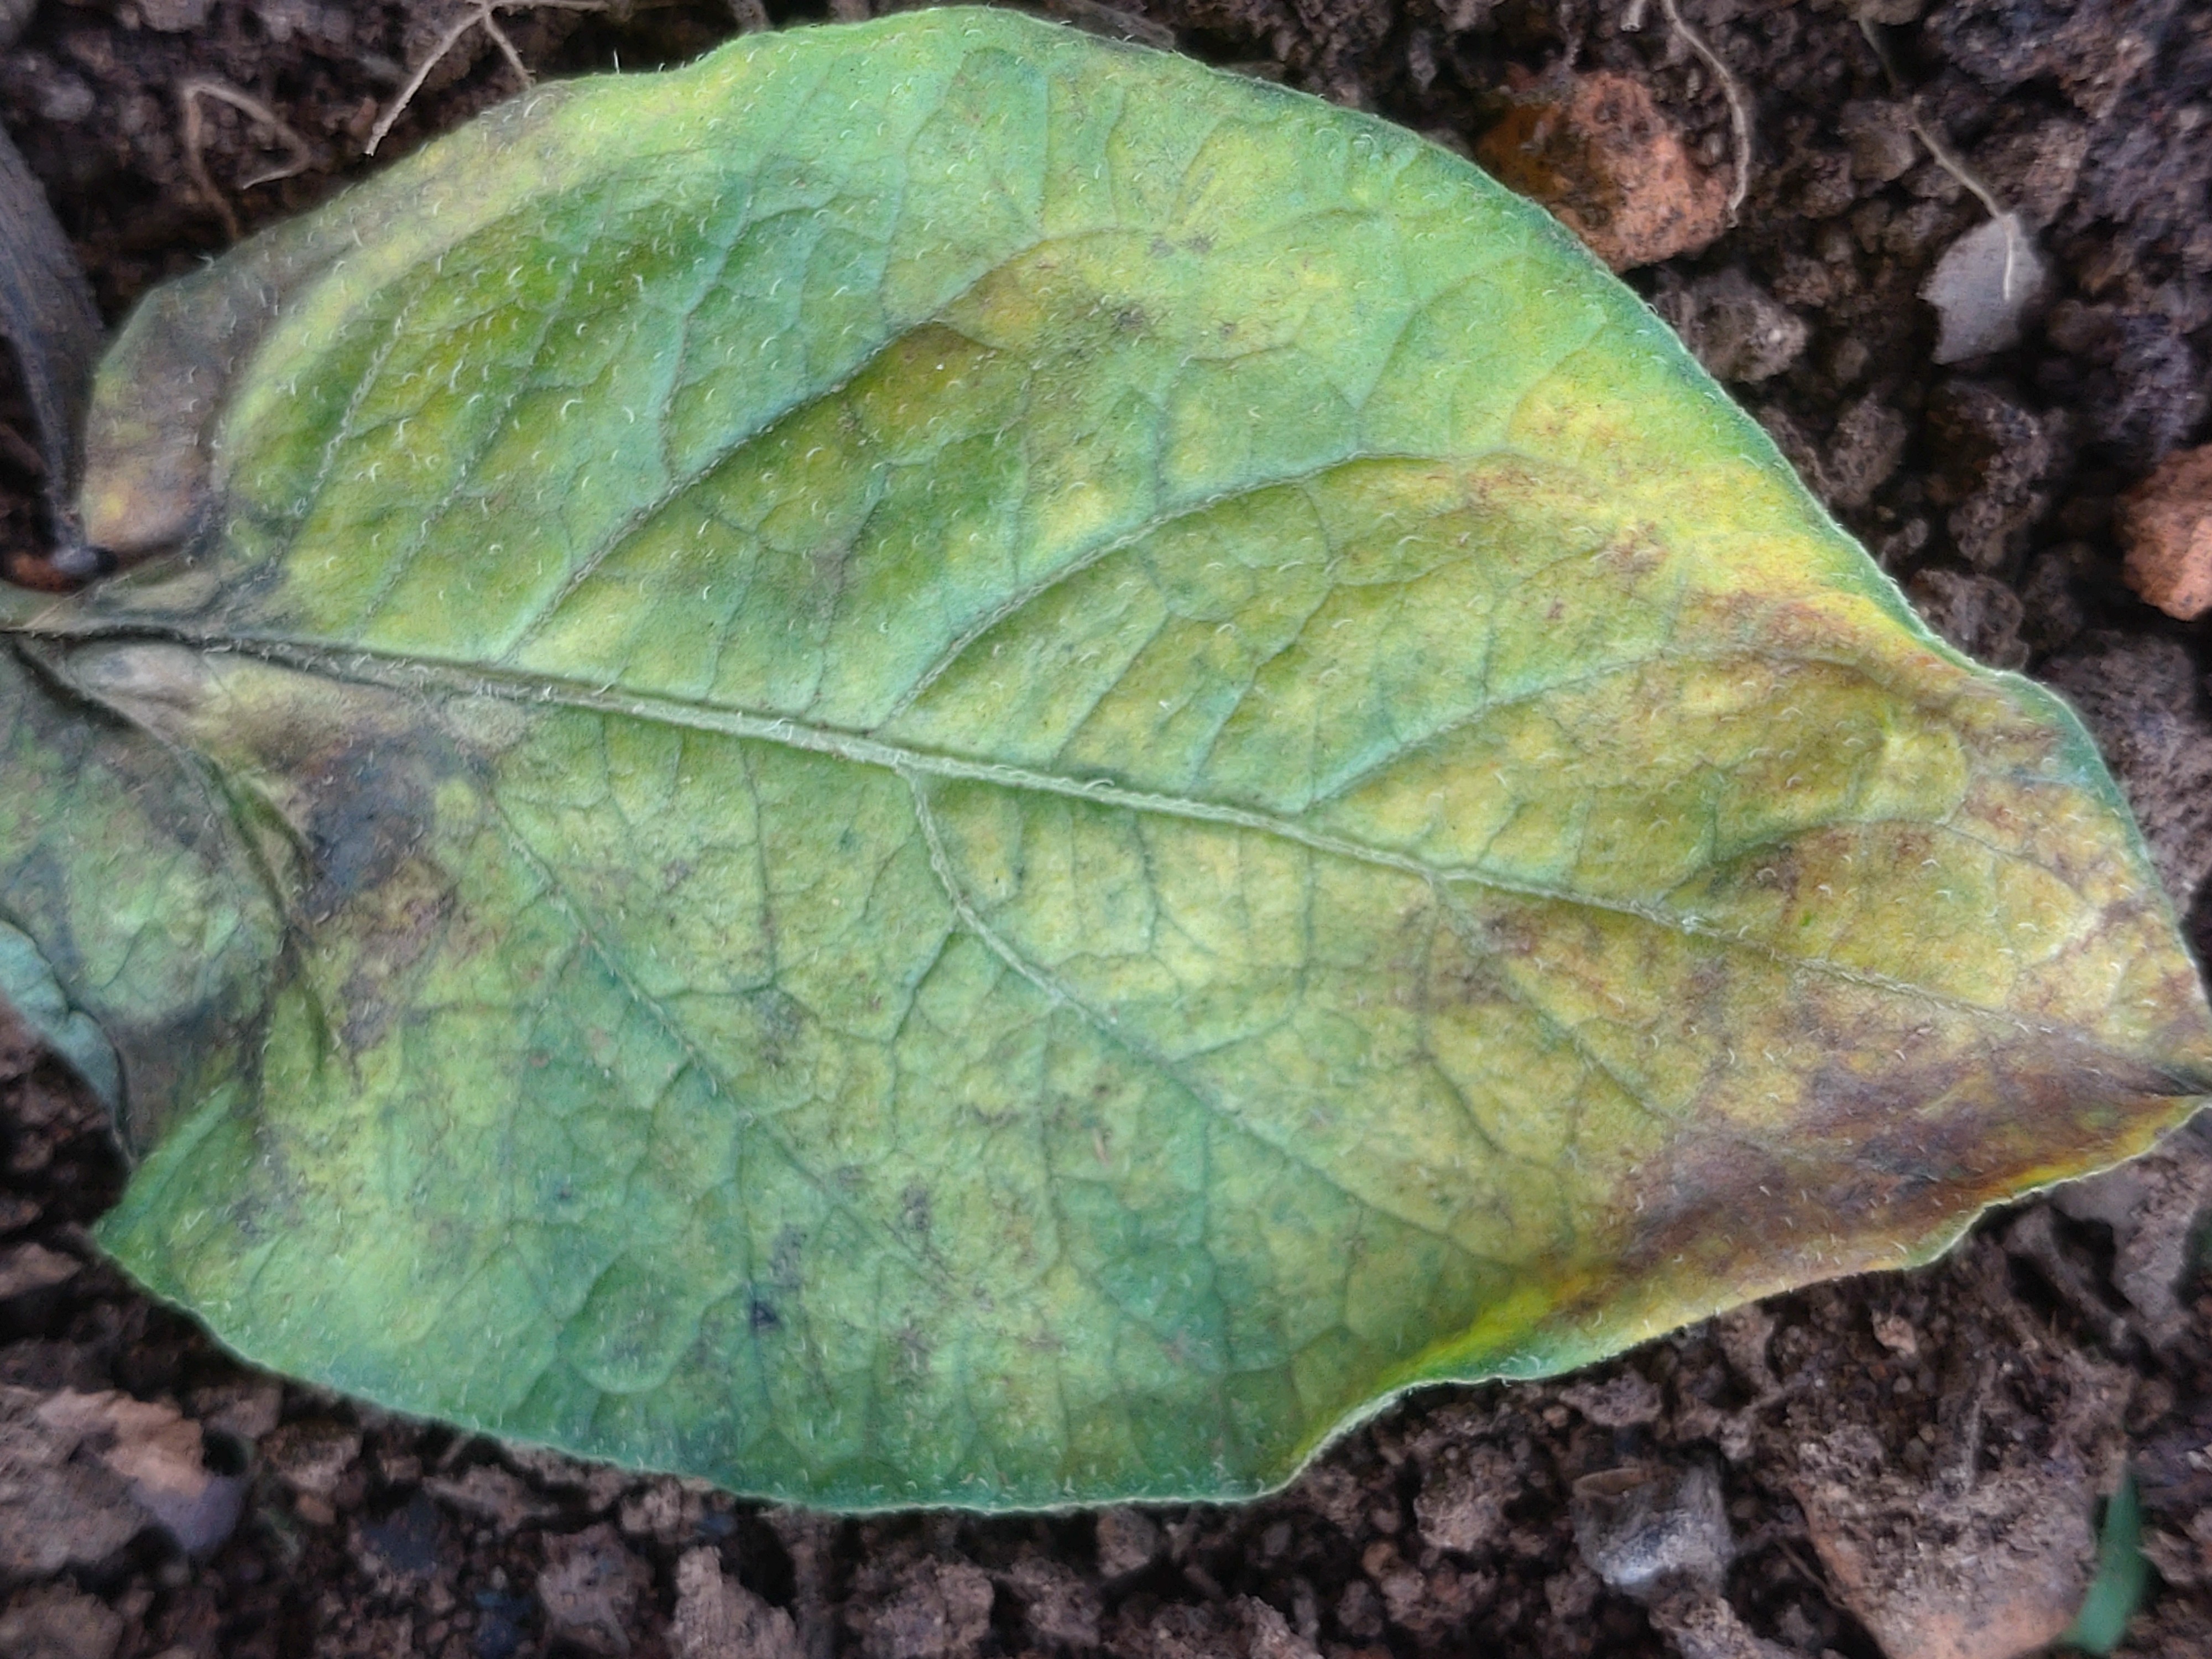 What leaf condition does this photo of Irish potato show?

late blight
